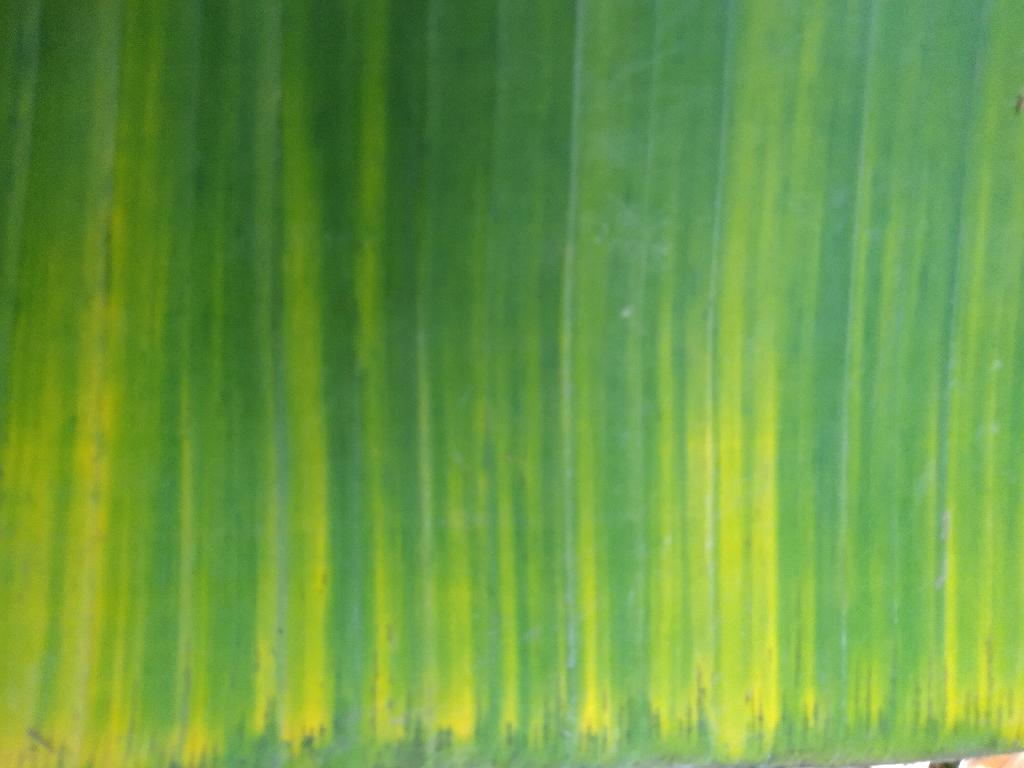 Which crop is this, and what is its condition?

banana, fusarium wilt race 1
